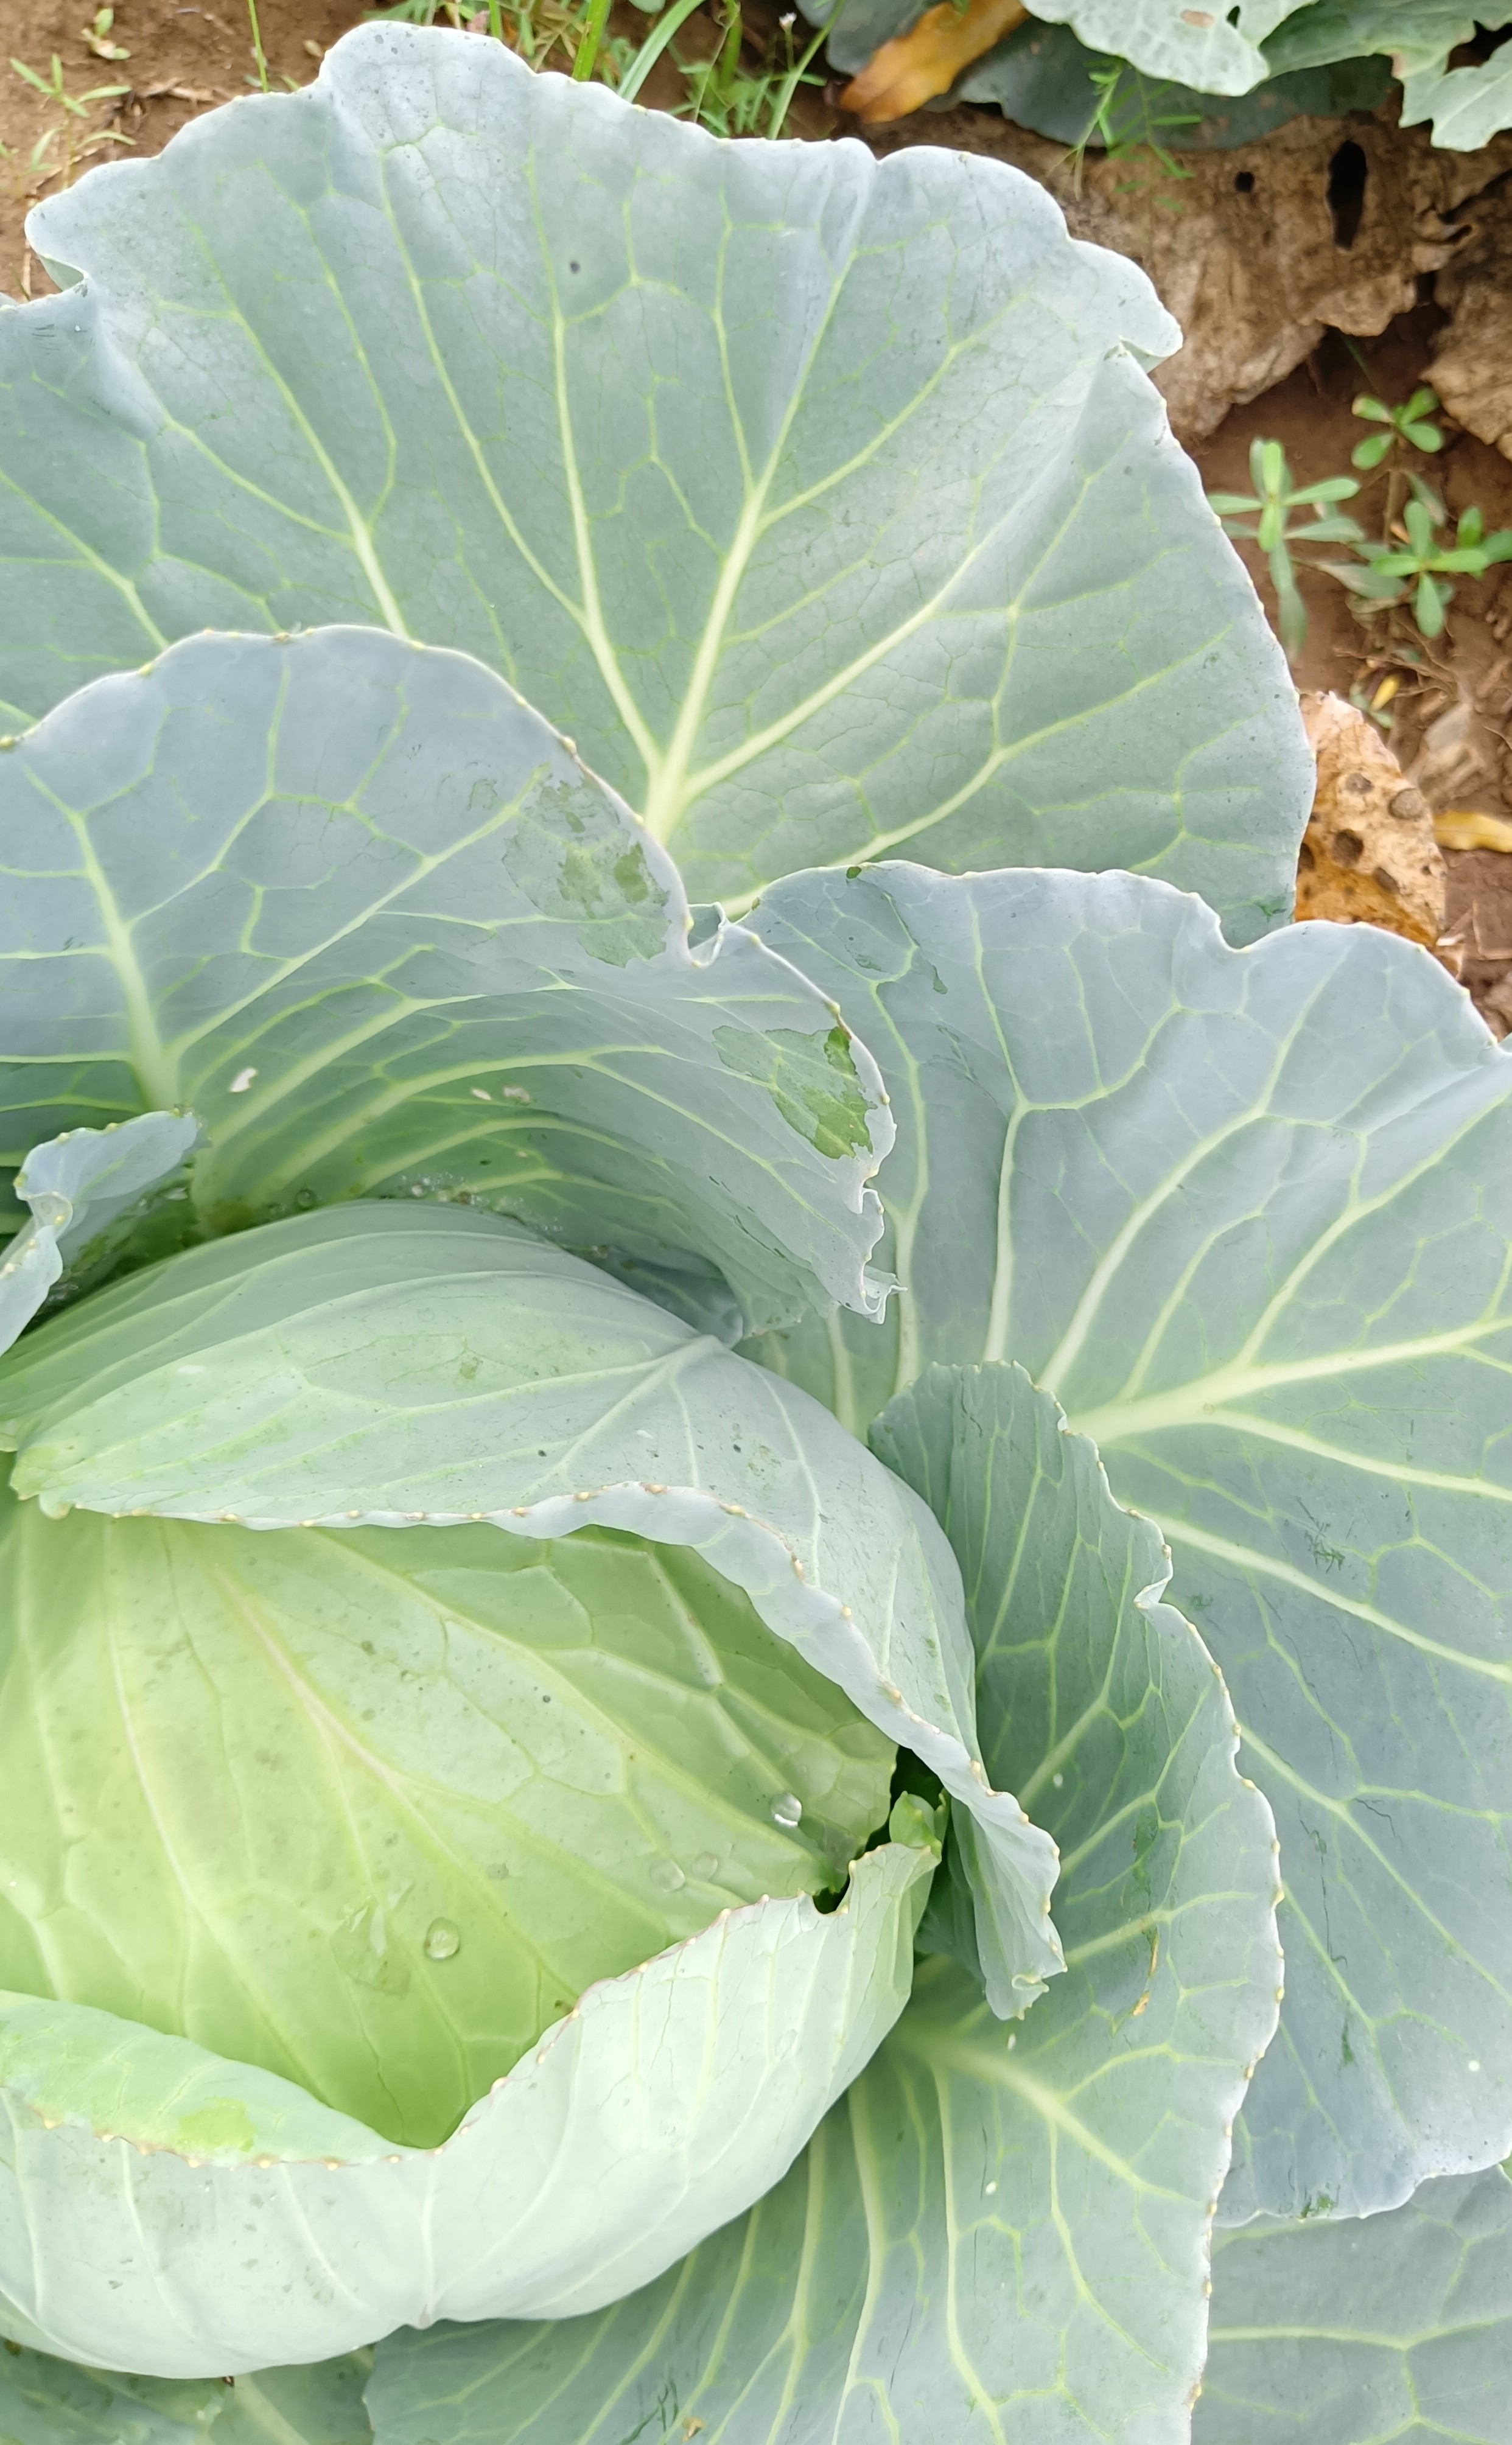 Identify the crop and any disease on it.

cabbage, healthy
